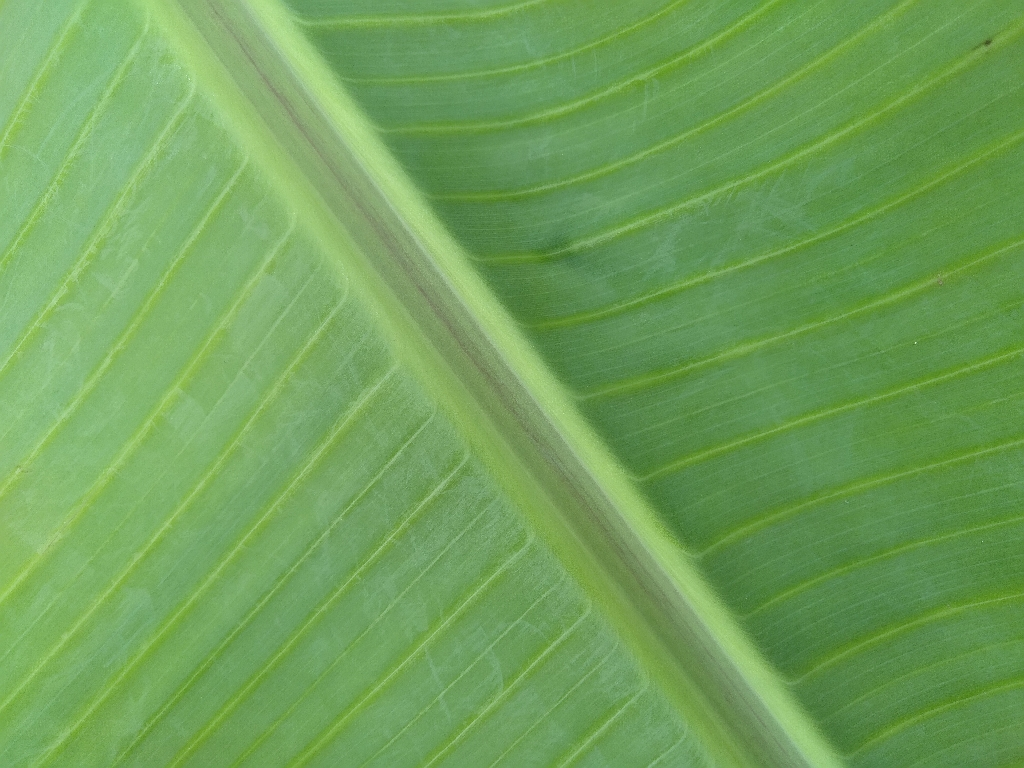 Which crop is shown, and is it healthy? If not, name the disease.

banana, healthy
